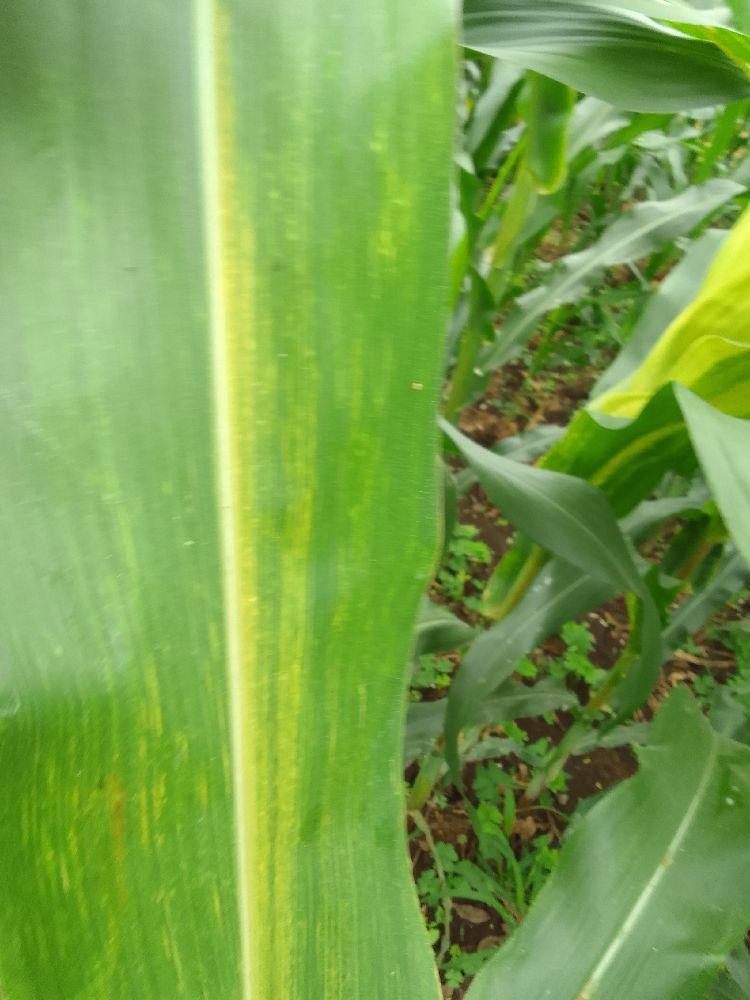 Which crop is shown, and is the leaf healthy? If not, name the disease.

maize, maize lethal necrosis
